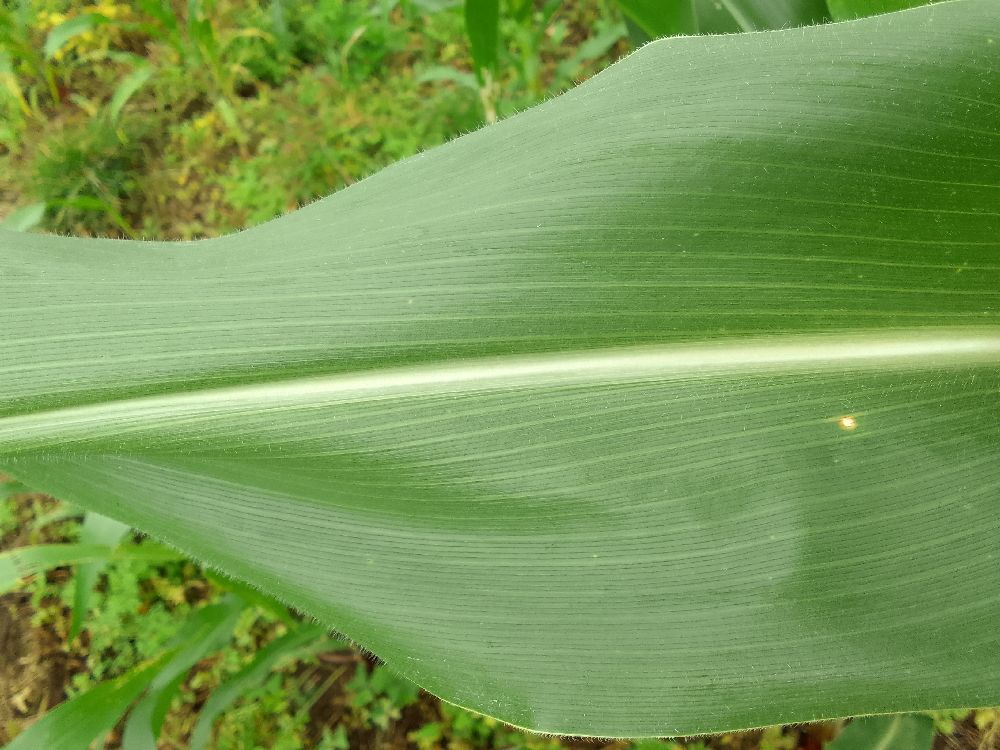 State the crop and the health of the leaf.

maize, healthy
